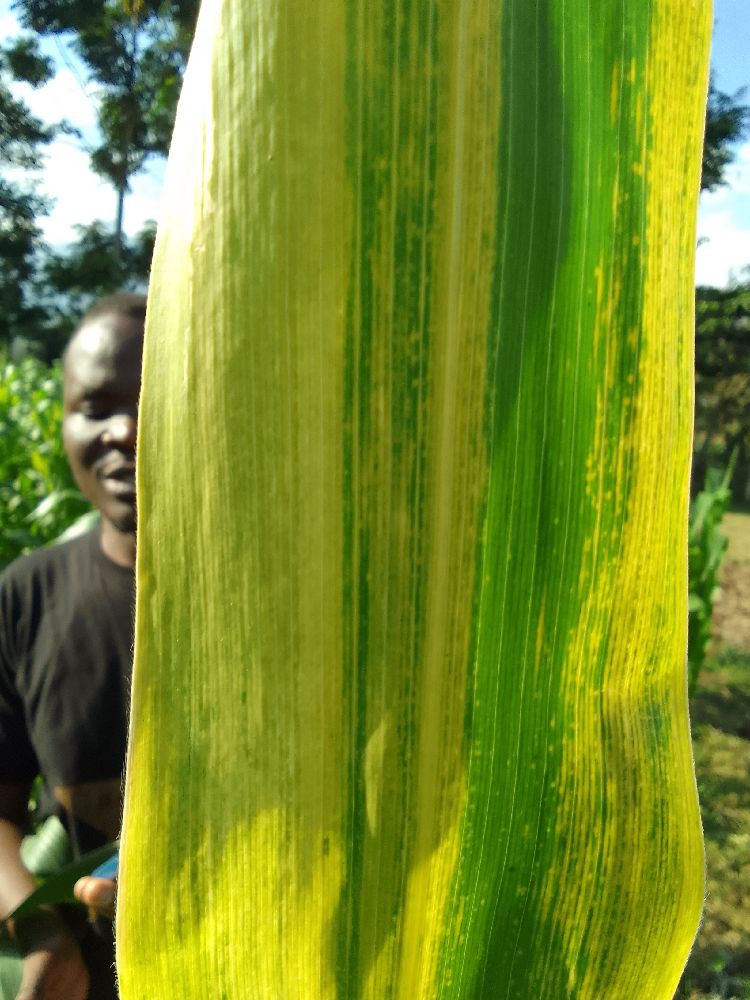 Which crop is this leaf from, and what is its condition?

maize, maize lethal necrosis
